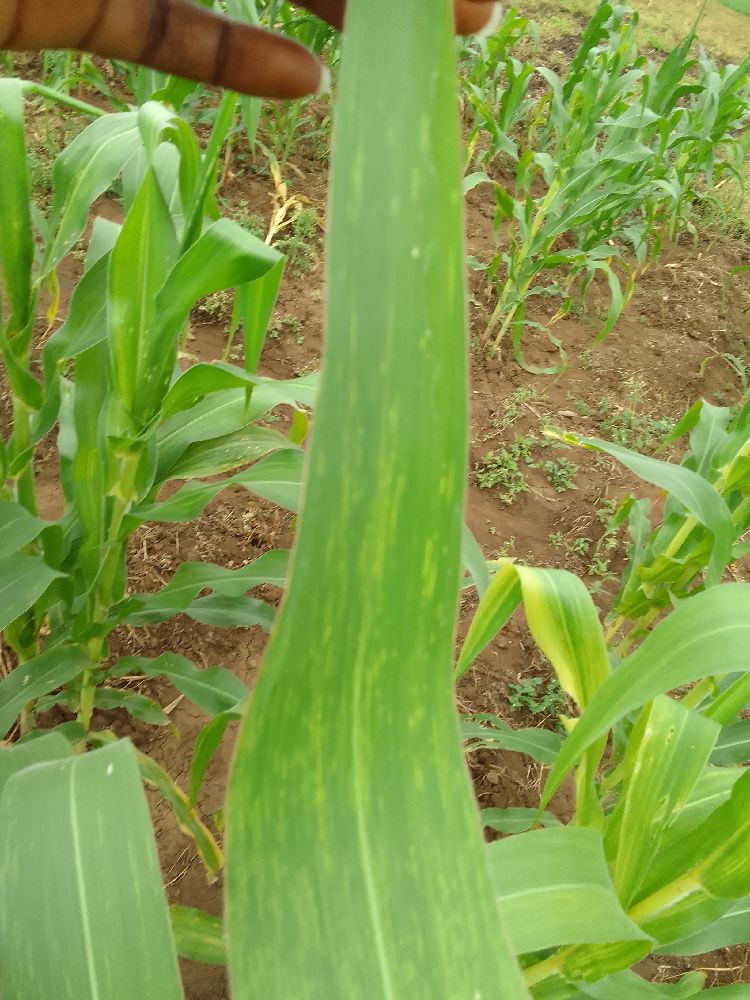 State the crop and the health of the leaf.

maize, maize lethal necrosis
